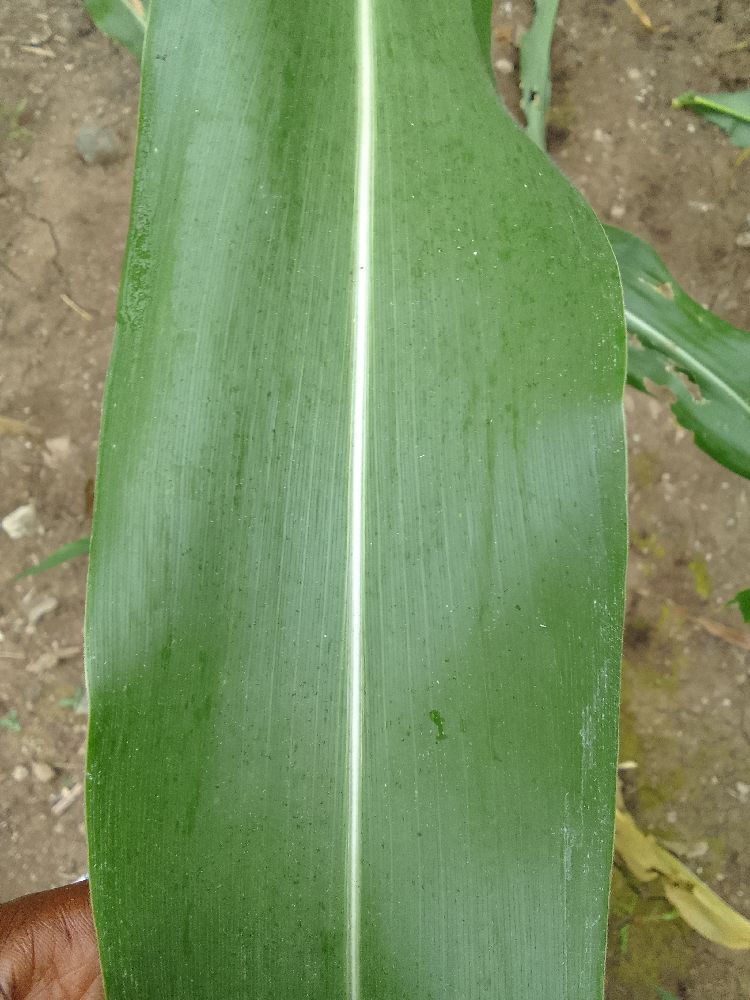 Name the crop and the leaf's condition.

maize, healthy
